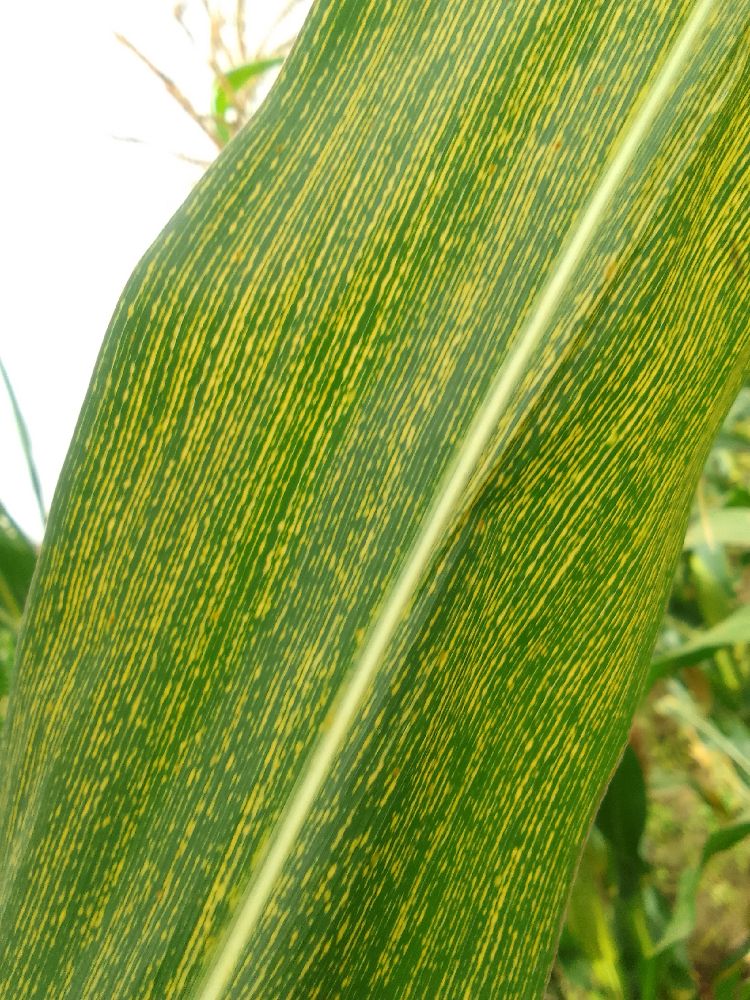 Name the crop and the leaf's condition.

maize, maize streak virus
